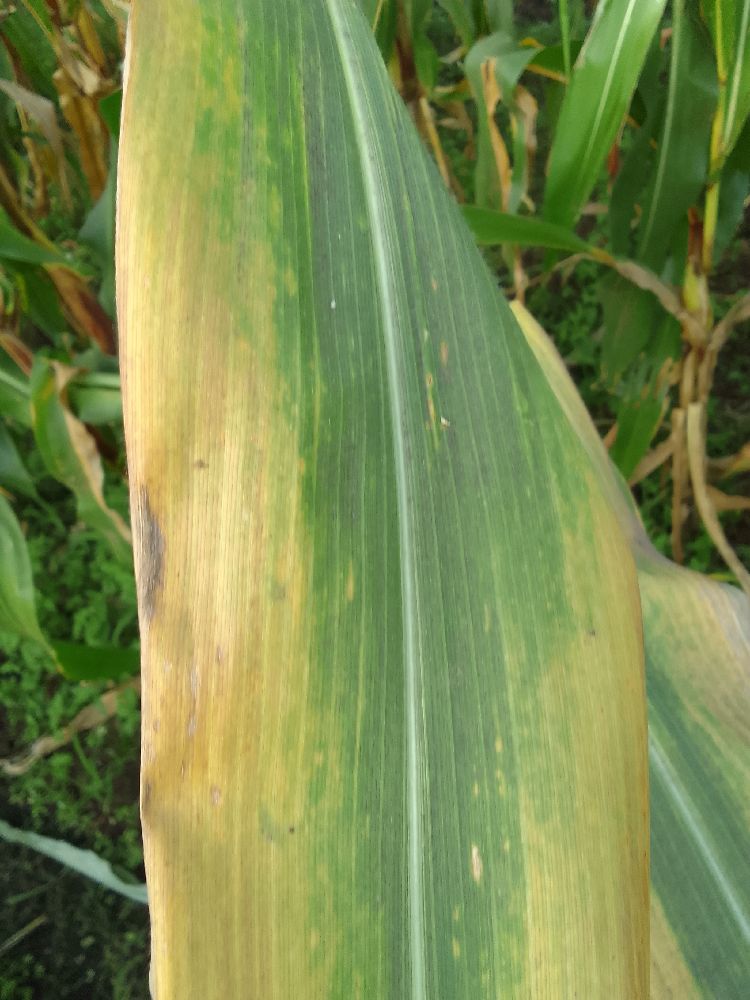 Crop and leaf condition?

maize, maize lethal necrosis
